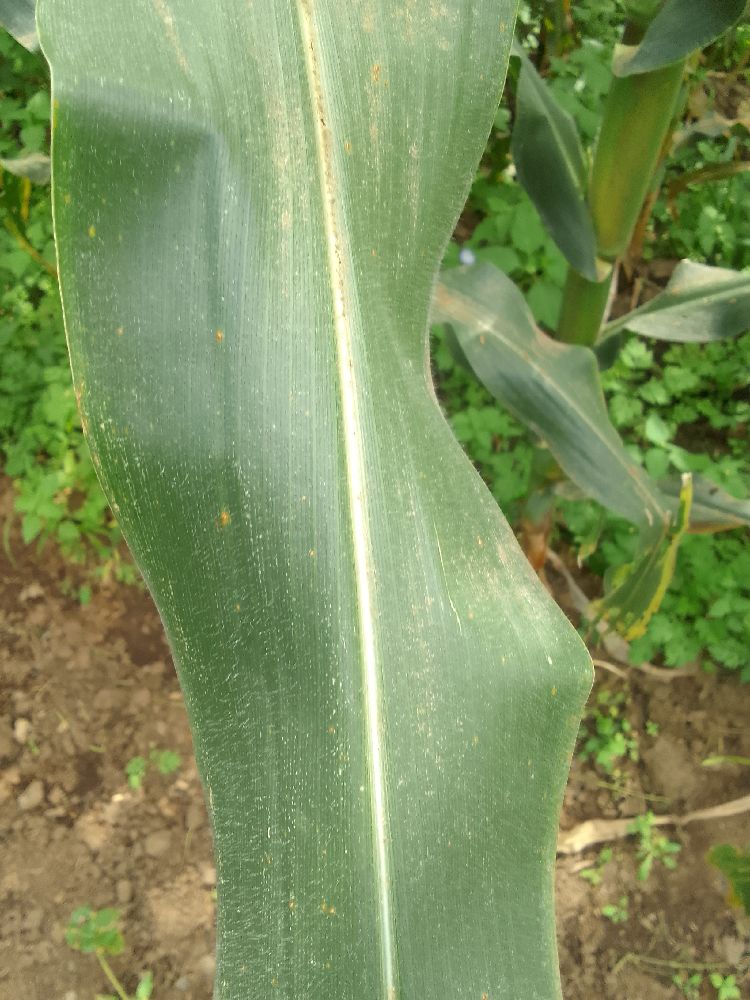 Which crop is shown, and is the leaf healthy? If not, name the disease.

maize, healthy
